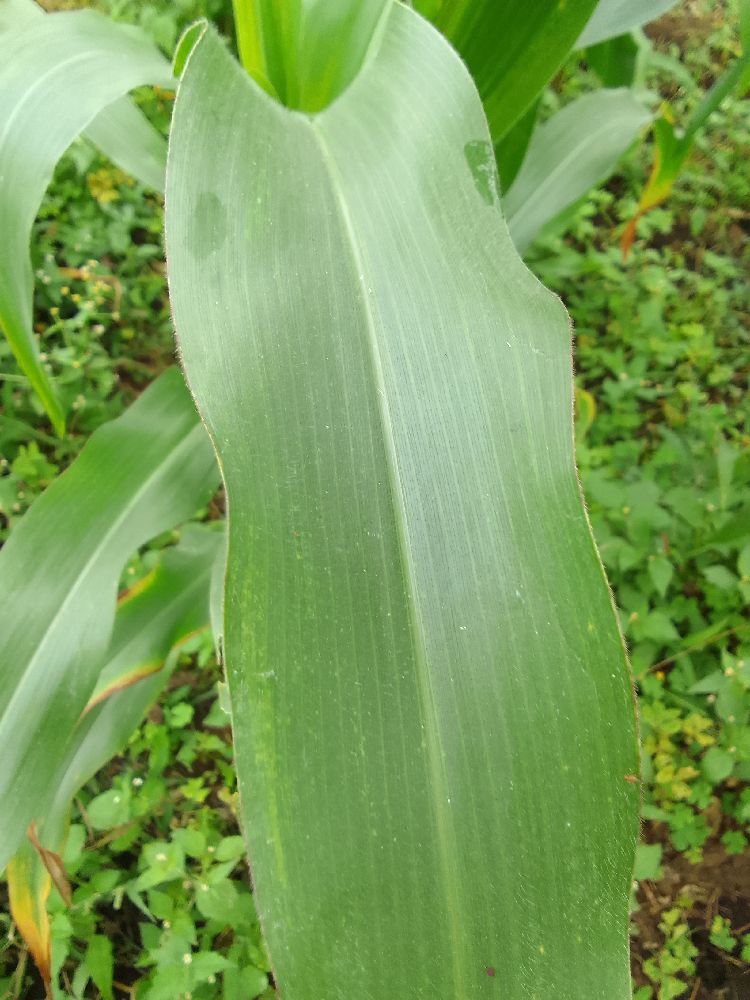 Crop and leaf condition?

maize, healthy
